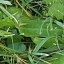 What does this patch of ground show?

structured weed
